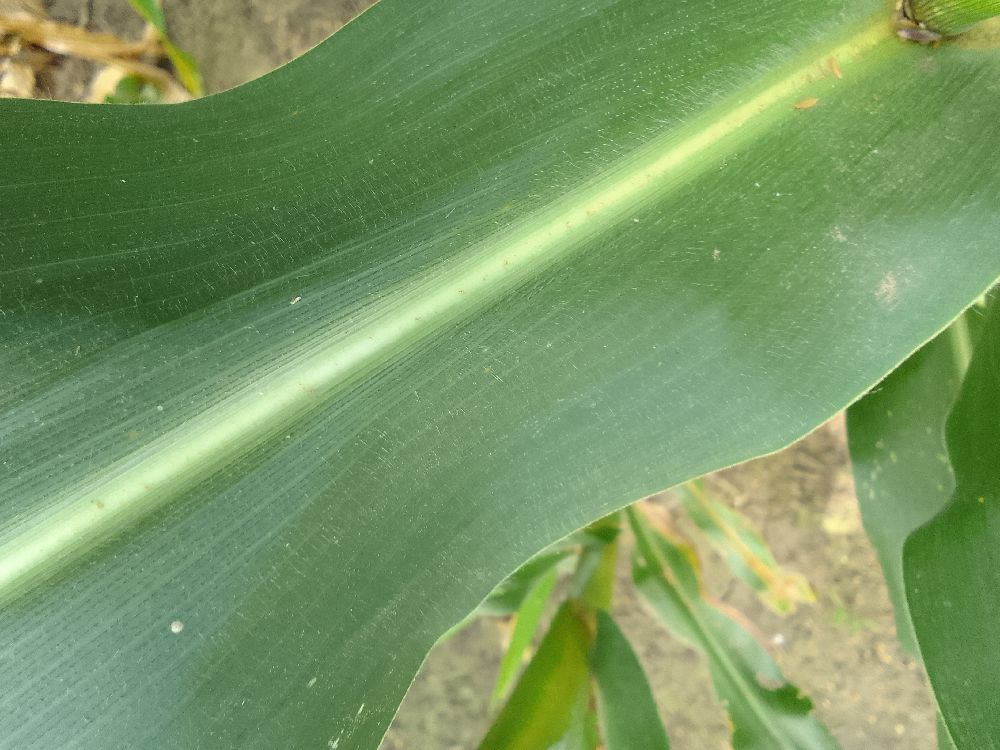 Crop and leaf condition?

maize, healthy
